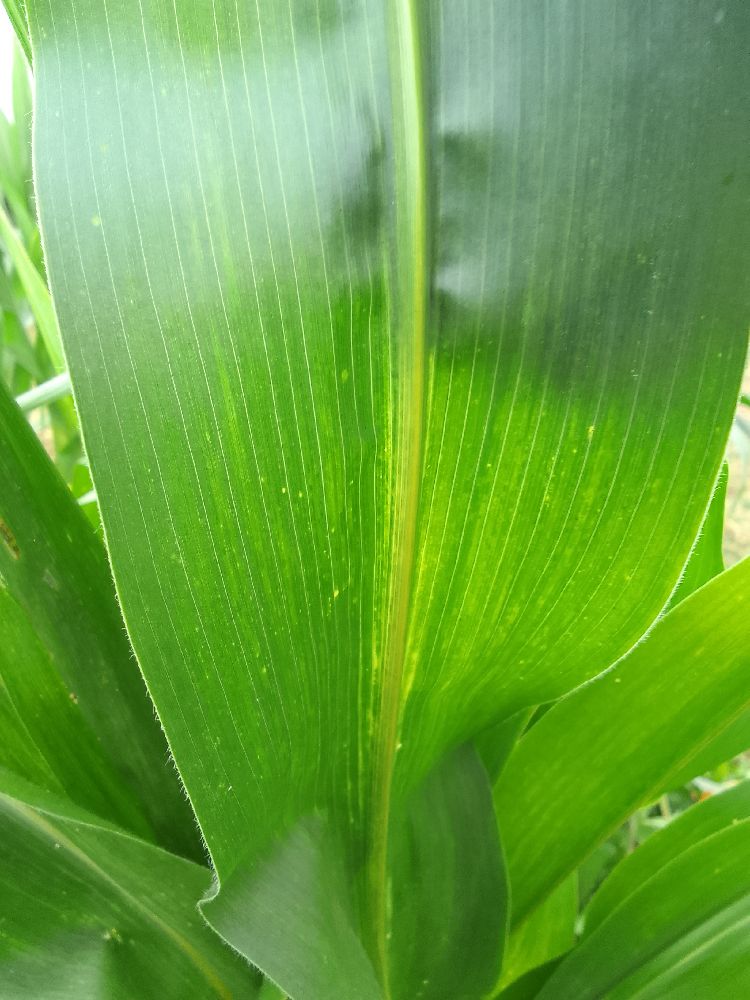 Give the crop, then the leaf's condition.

maize, healthy
